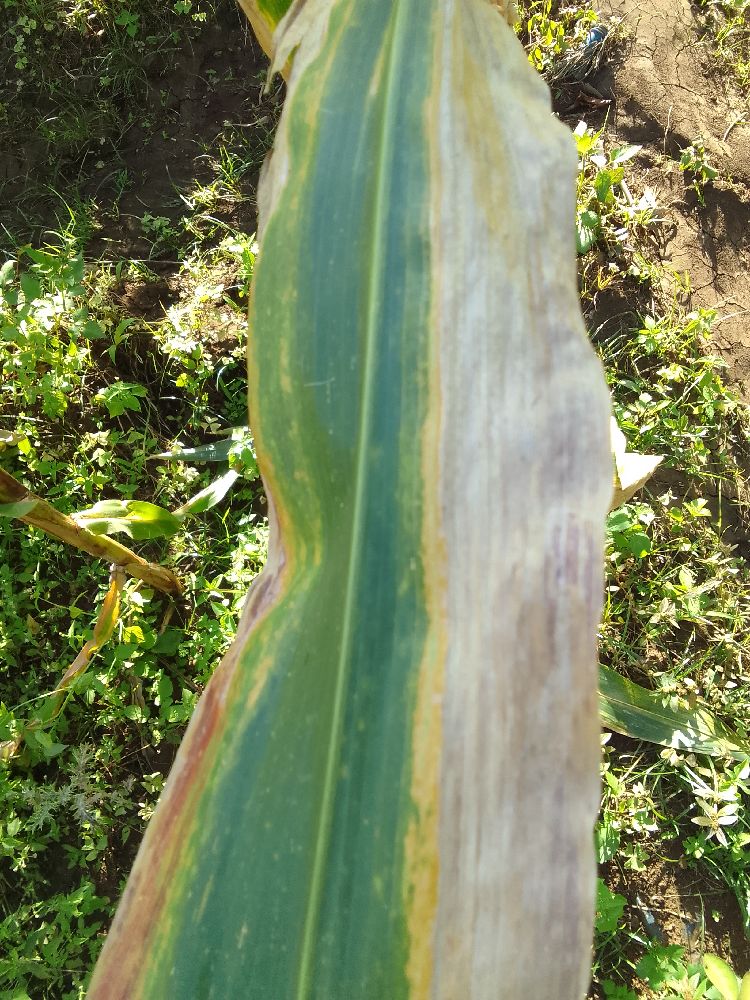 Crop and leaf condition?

maize, maize lethal necrosis
